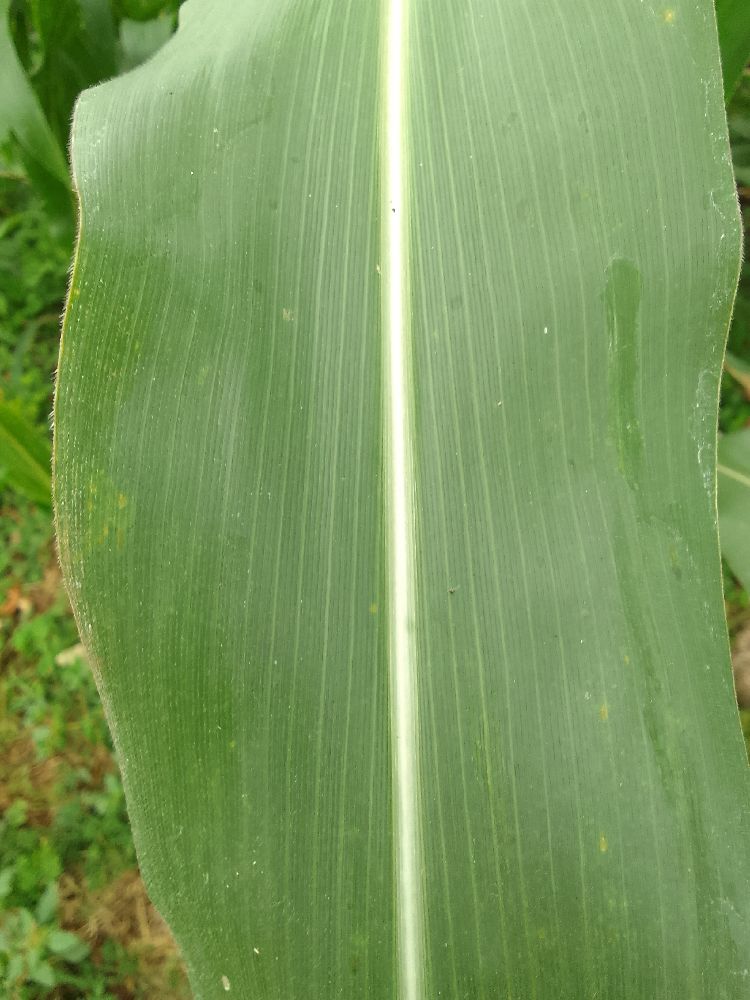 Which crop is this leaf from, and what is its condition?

maize, healthy
